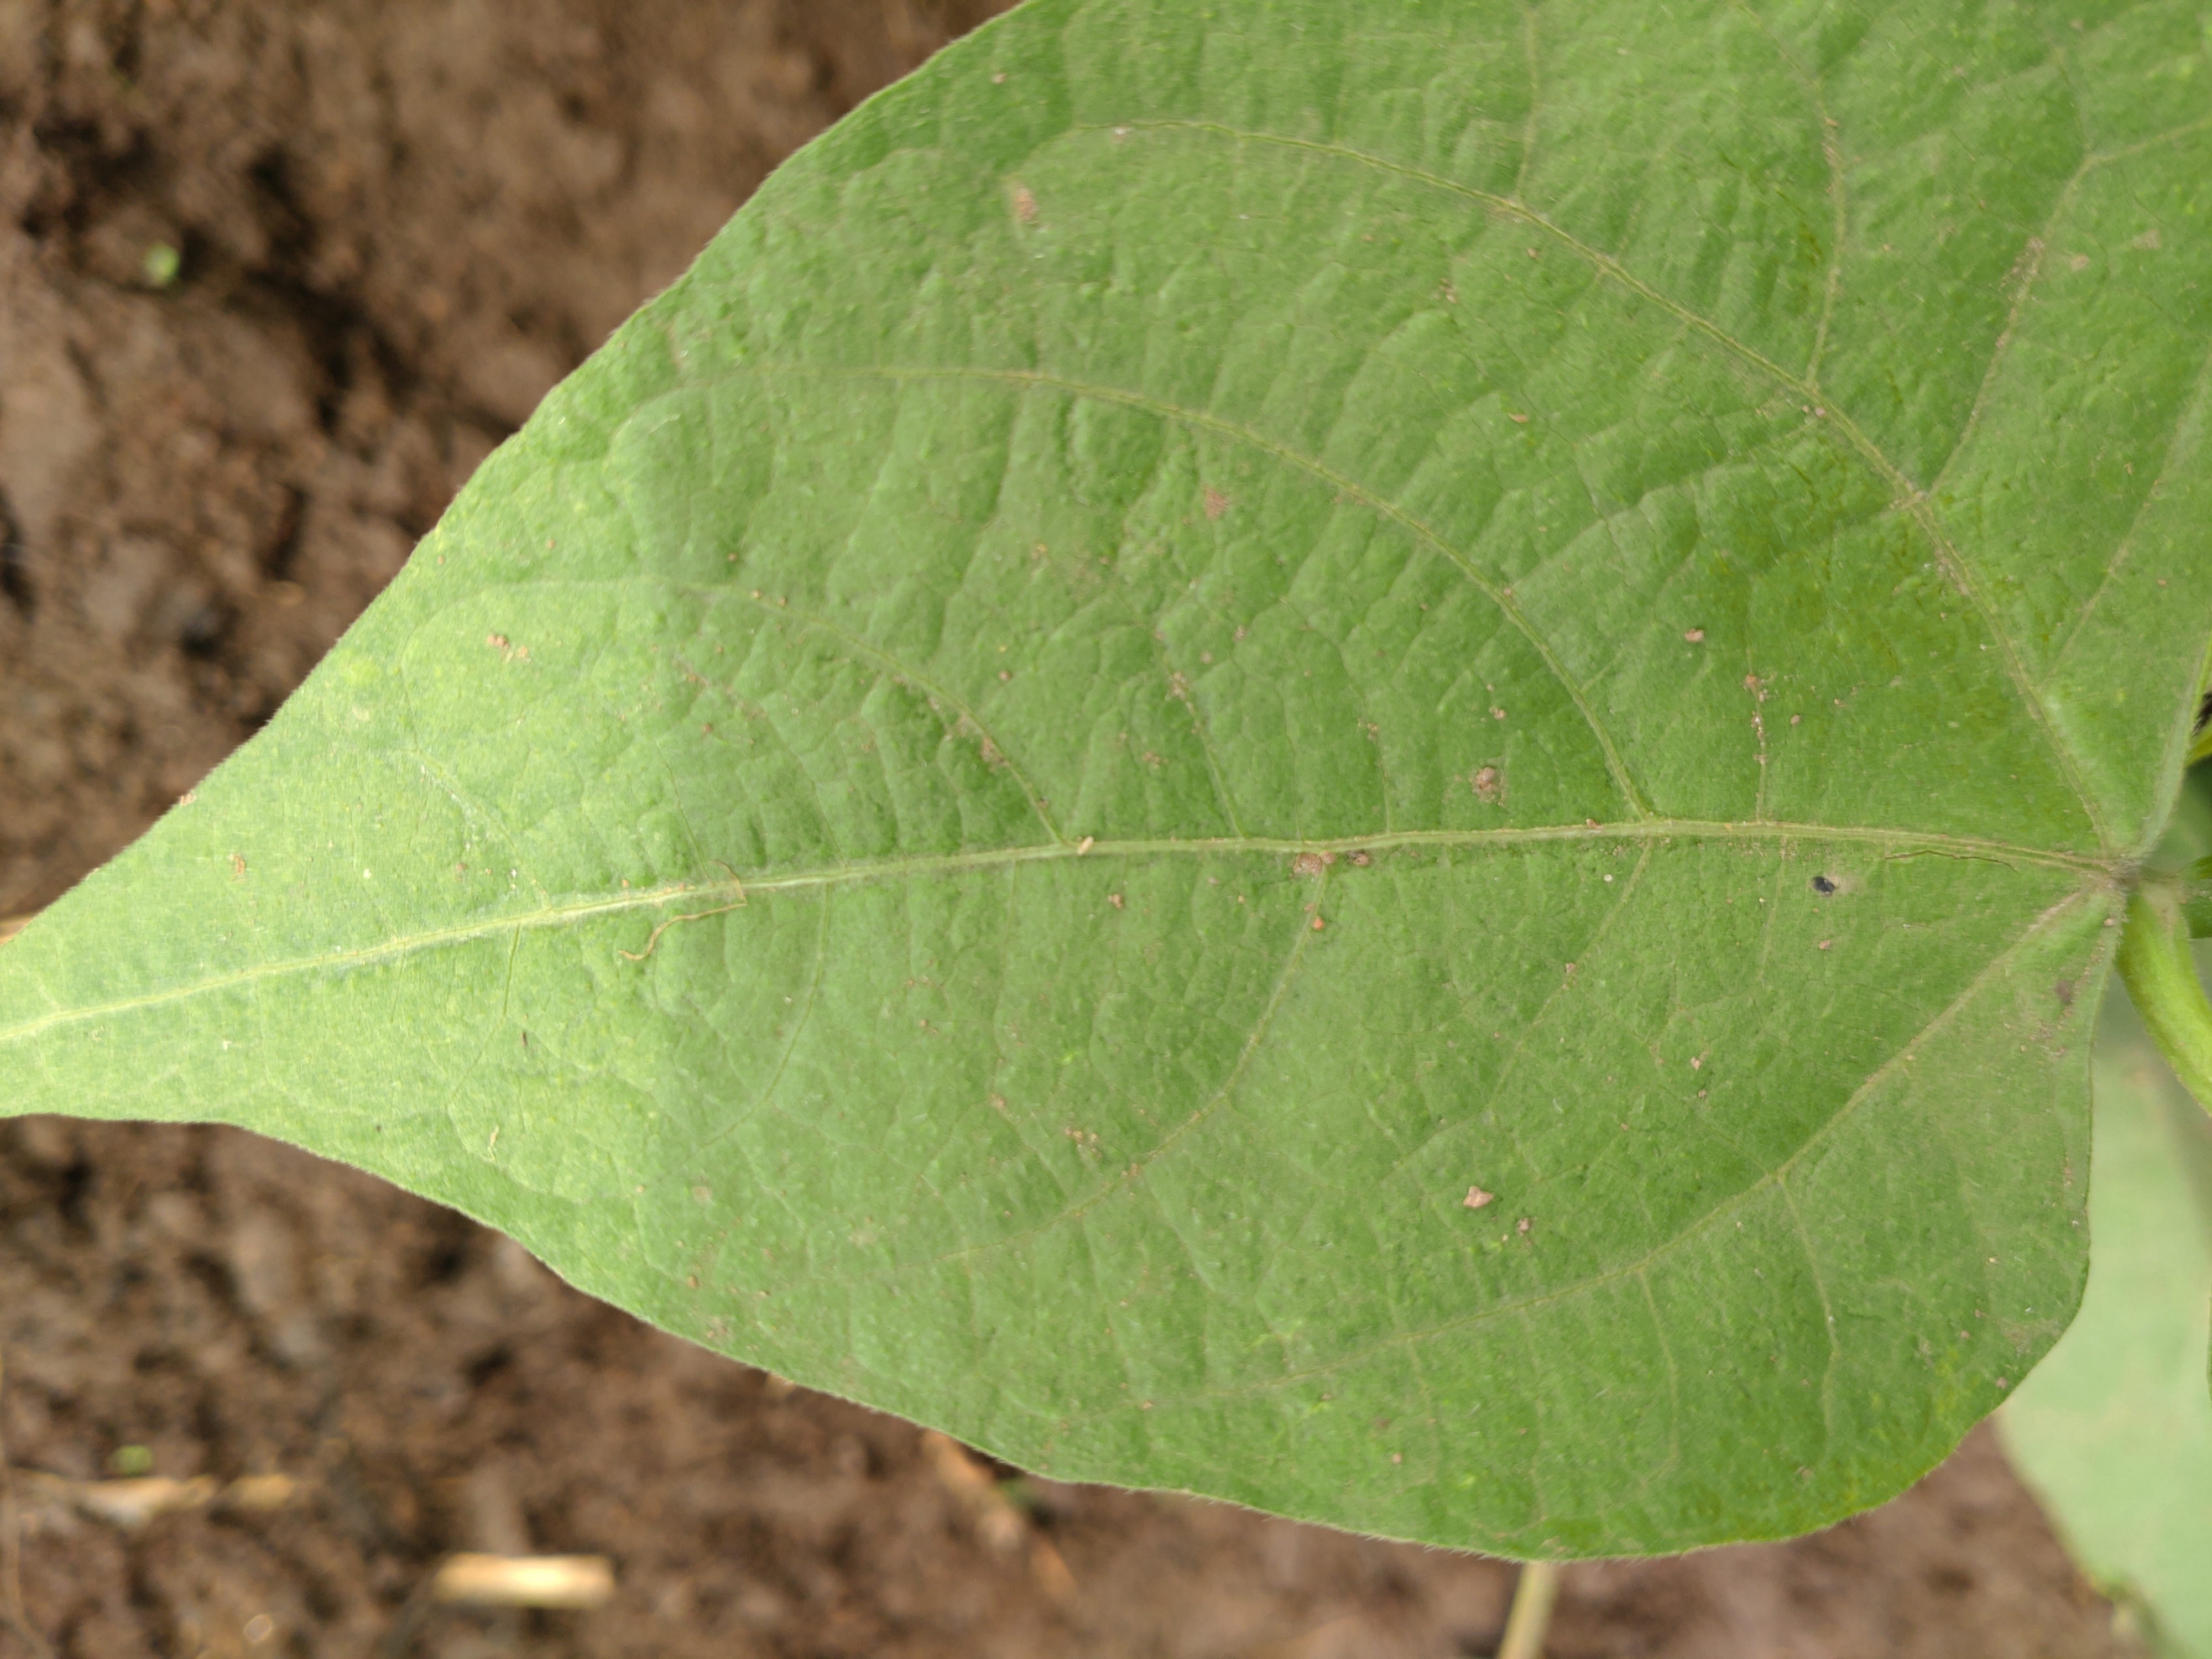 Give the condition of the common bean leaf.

healthy
